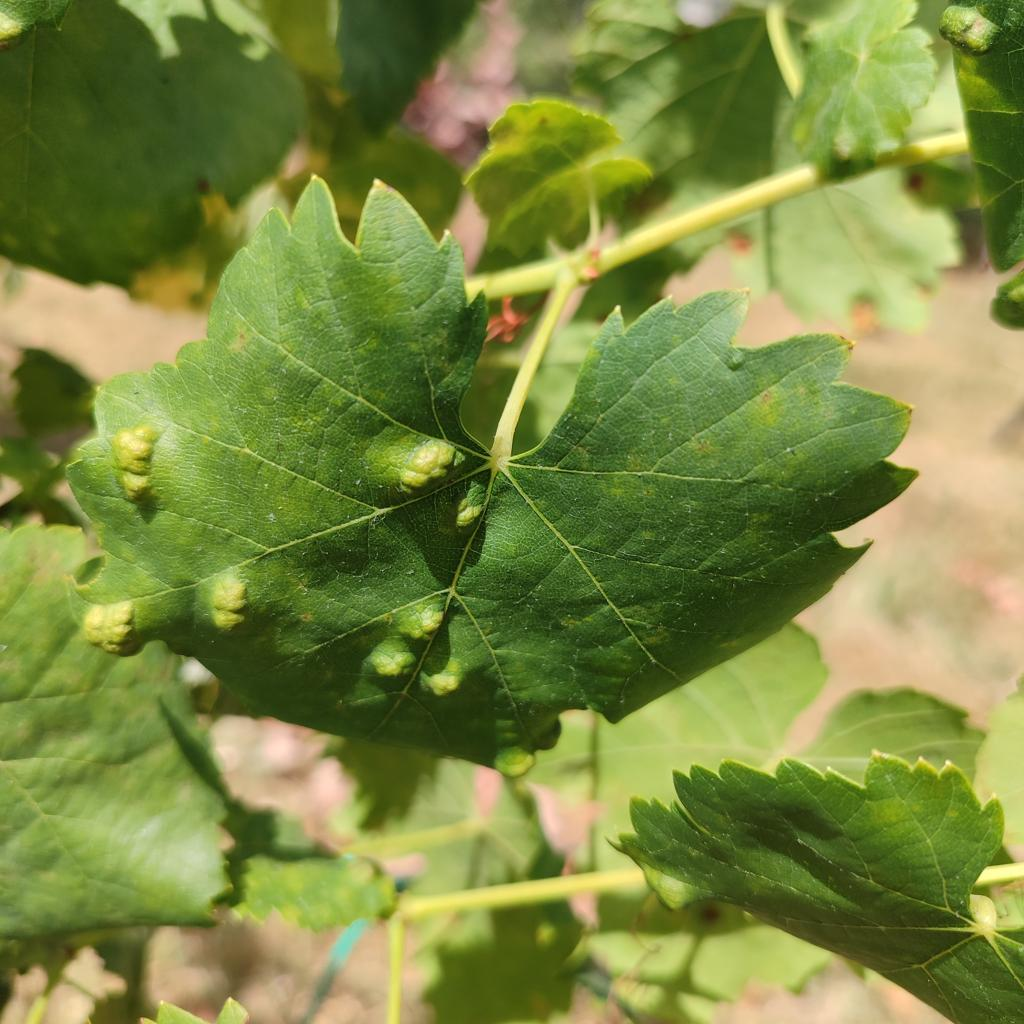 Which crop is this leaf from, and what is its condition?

grapevine, erineum mite
